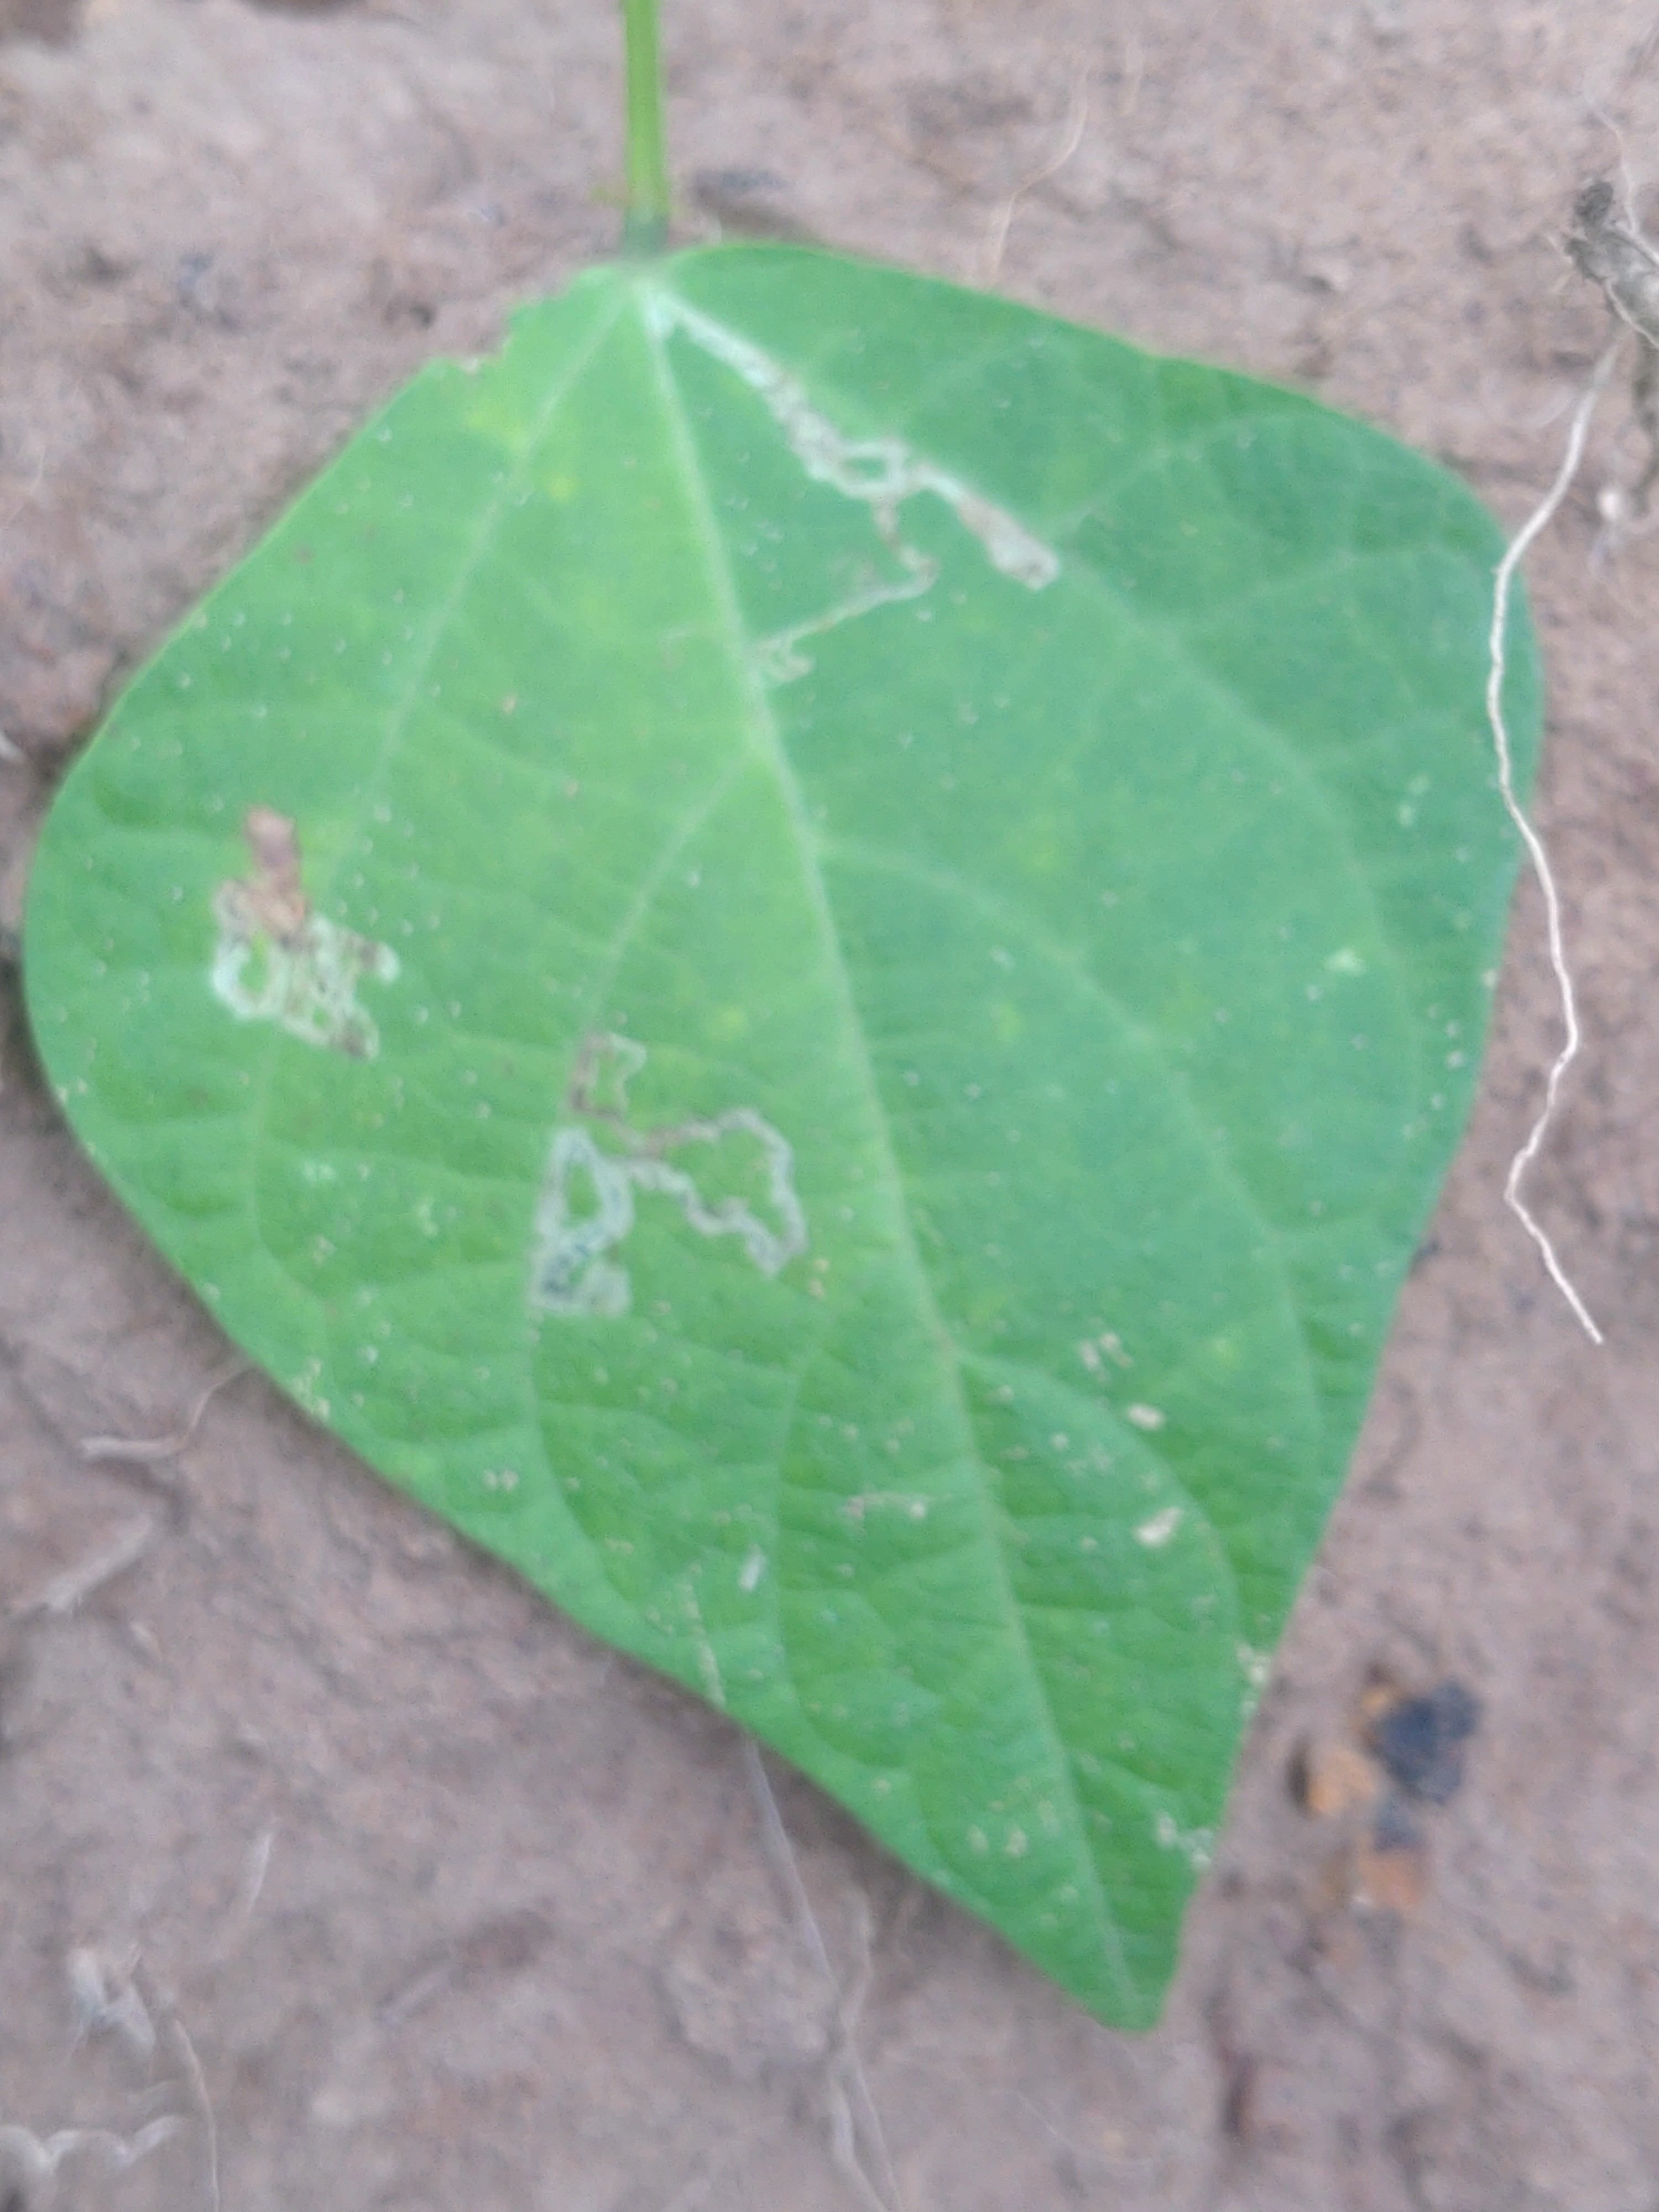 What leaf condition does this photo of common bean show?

anthracnose
